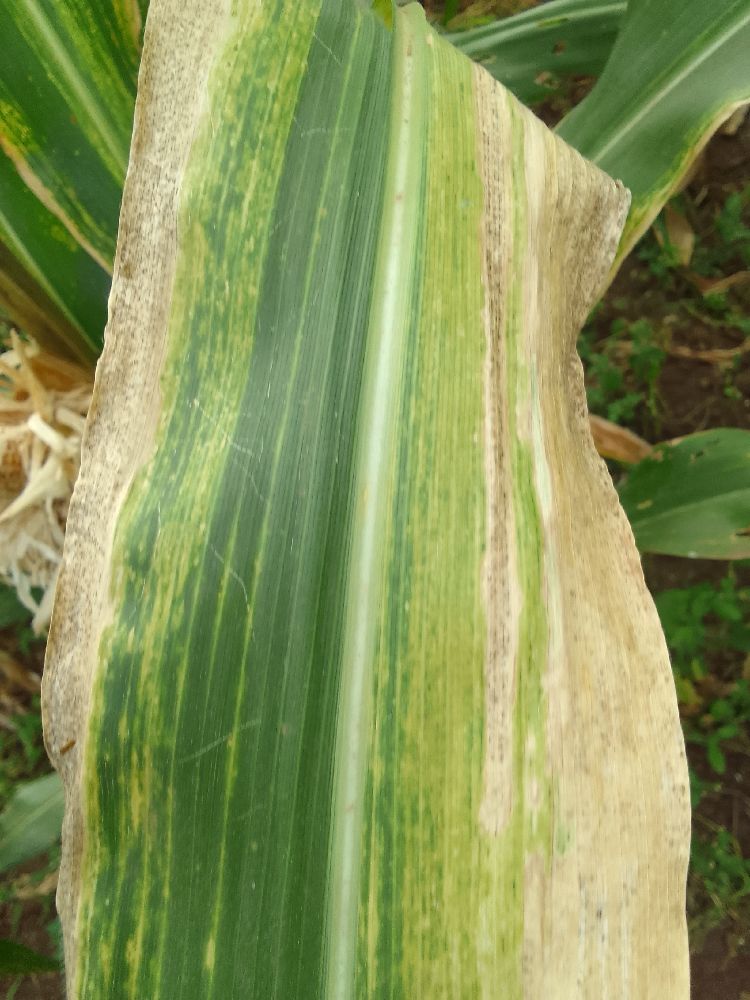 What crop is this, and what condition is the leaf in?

maize, maize lethal necrosis
